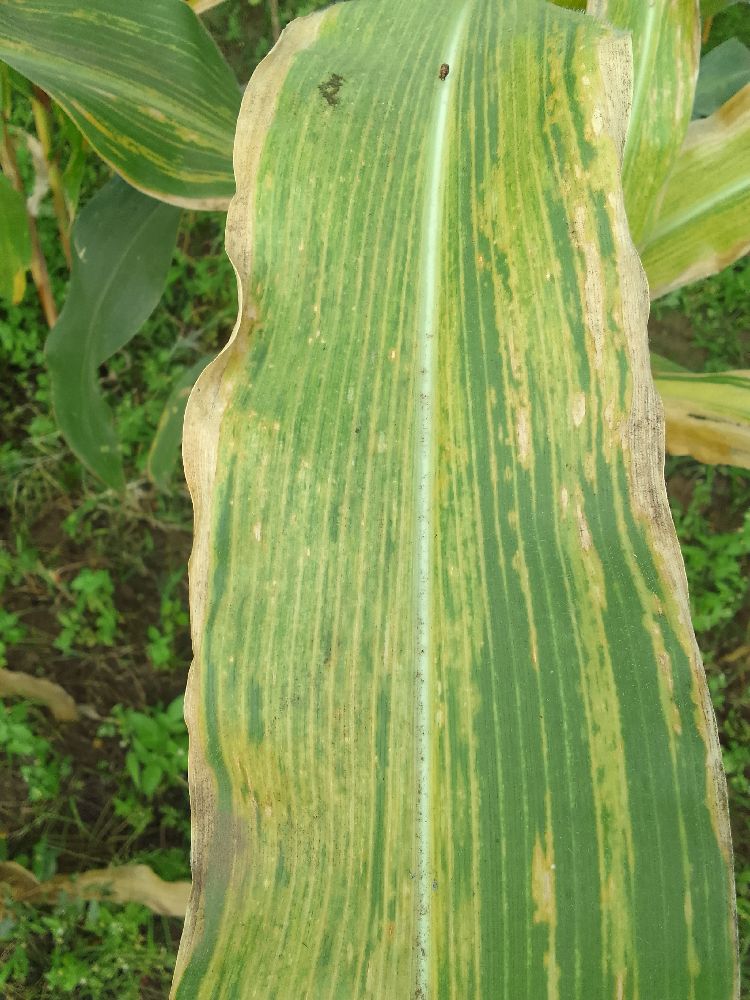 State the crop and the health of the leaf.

maize, maize lethal necrosis
